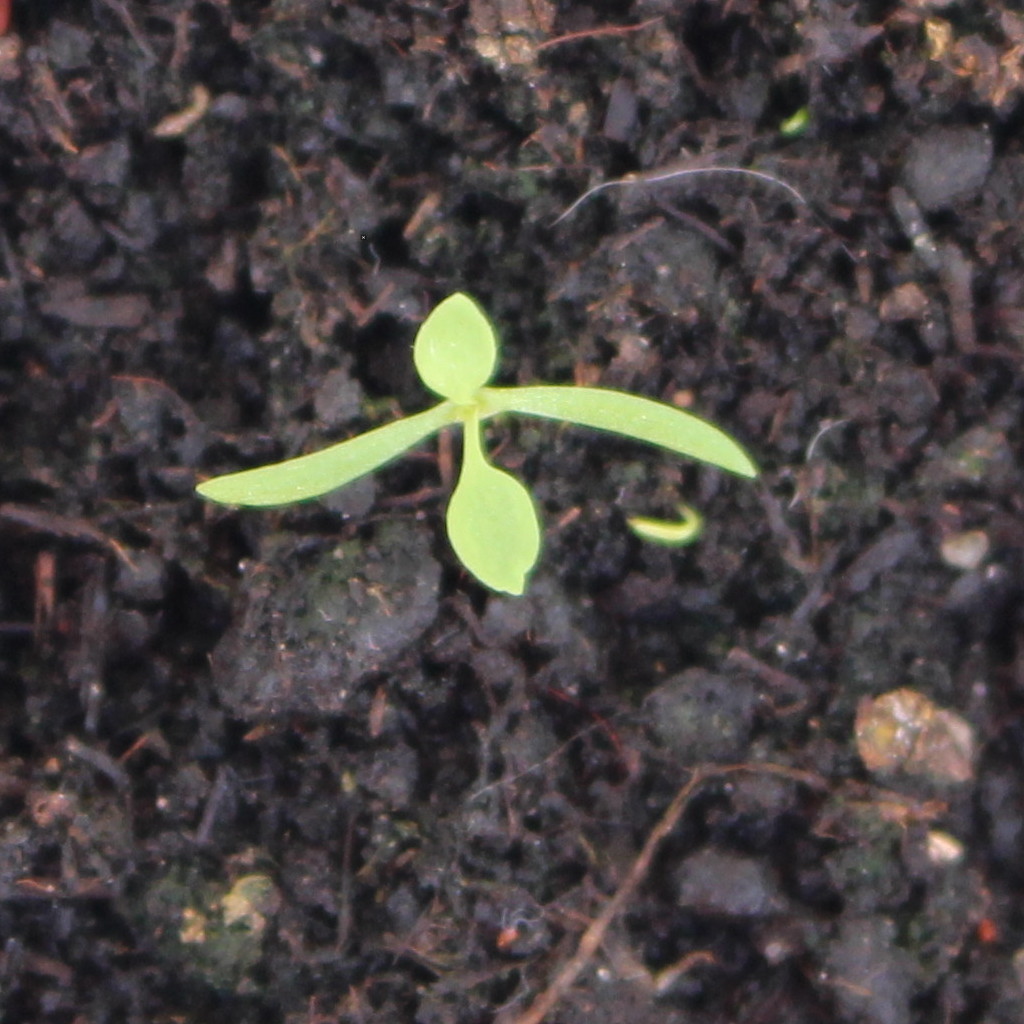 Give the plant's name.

Papaver rhoeas
